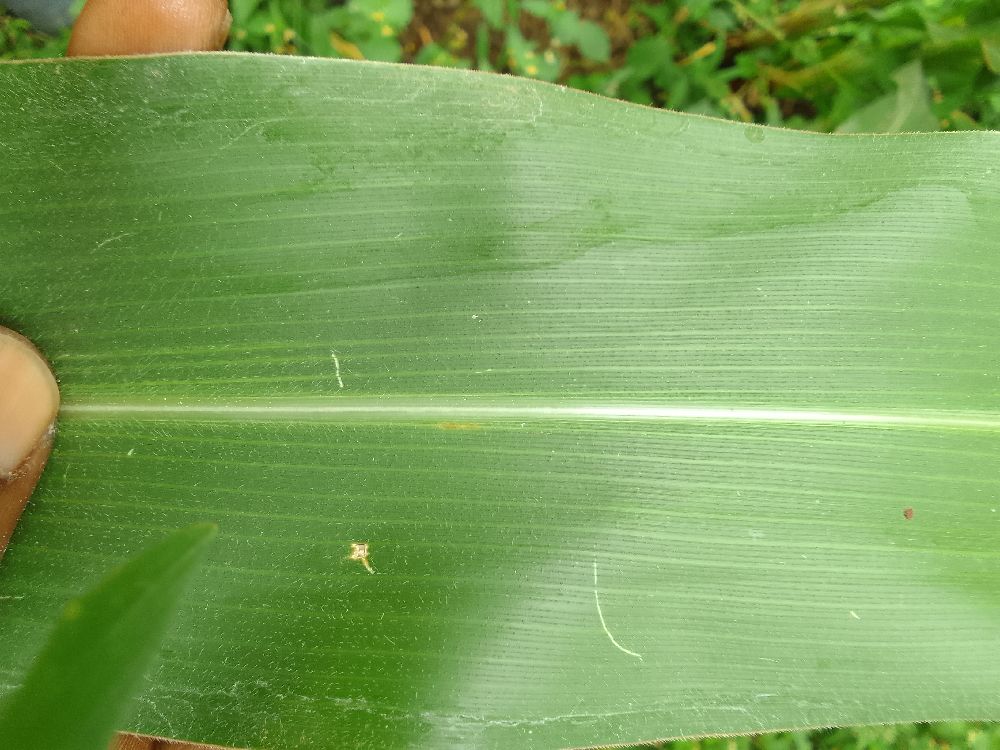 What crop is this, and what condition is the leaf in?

maize, healthy
